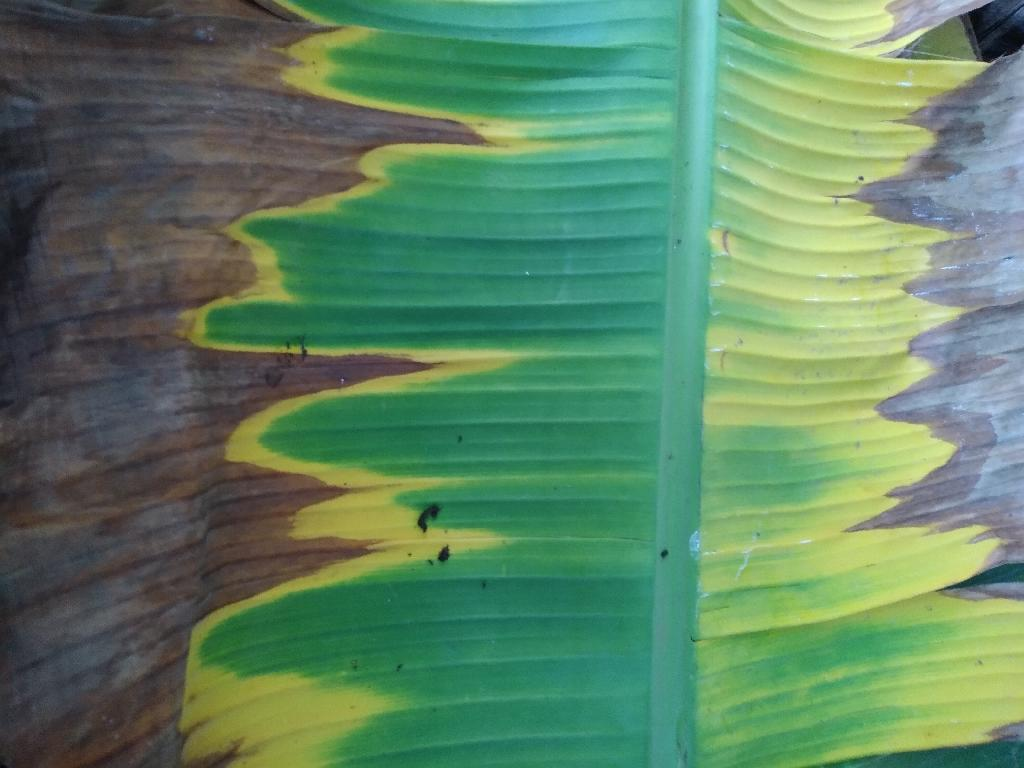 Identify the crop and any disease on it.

banana, fusarium wilt race 1
